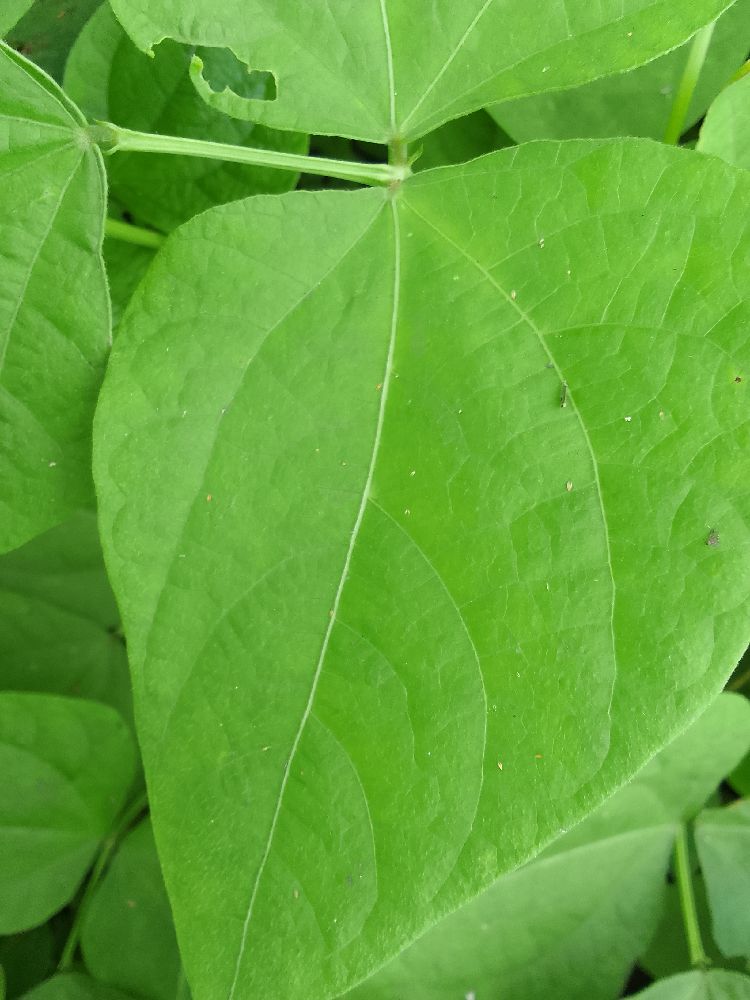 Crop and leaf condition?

common bean, healthy
